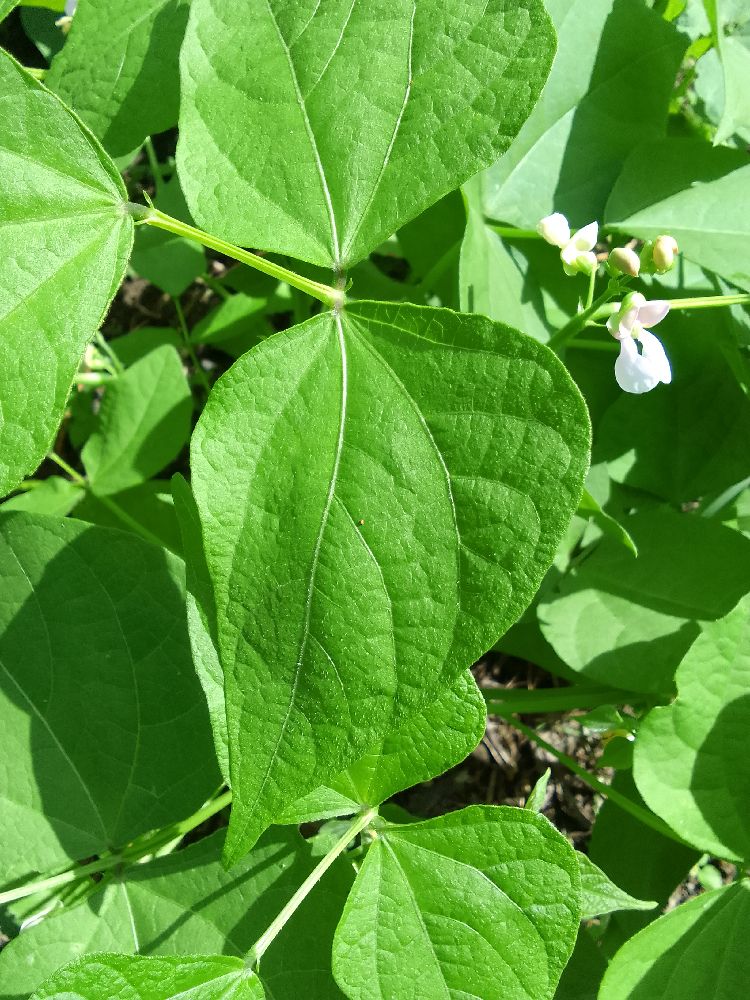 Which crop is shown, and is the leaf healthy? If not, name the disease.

common bean, healthy
